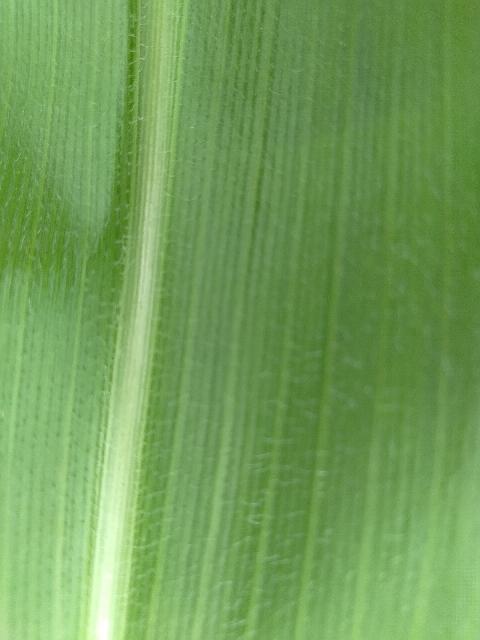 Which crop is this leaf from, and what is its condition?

maize, healthy
